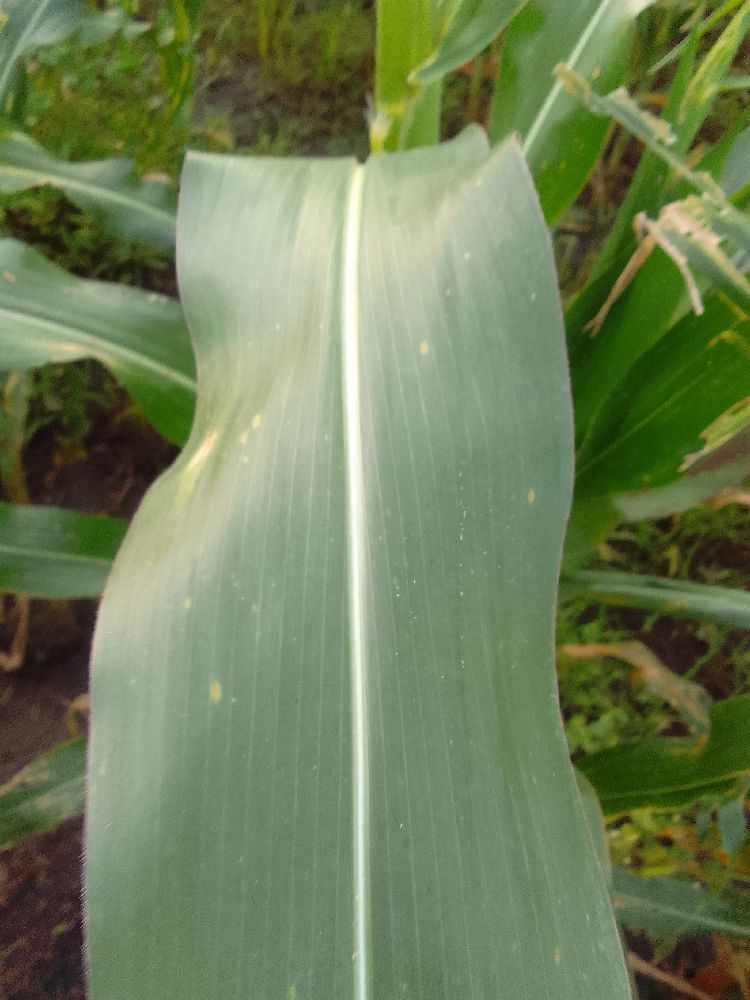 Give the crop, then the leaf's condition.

maize, healthy
